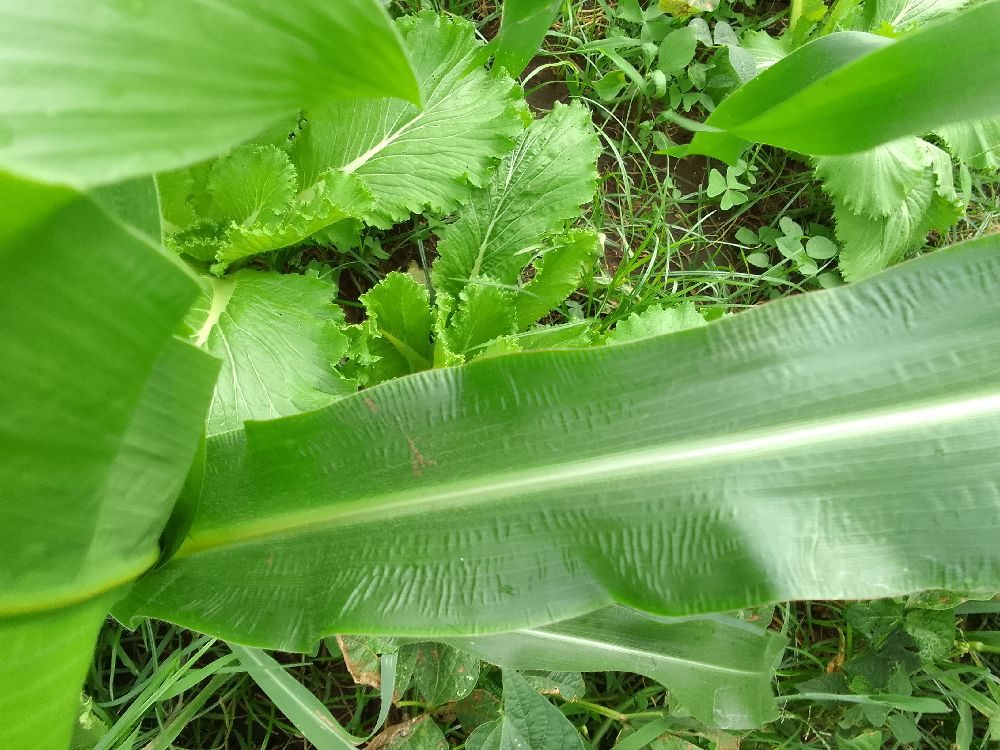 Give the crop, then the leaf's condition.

maize, healthy
